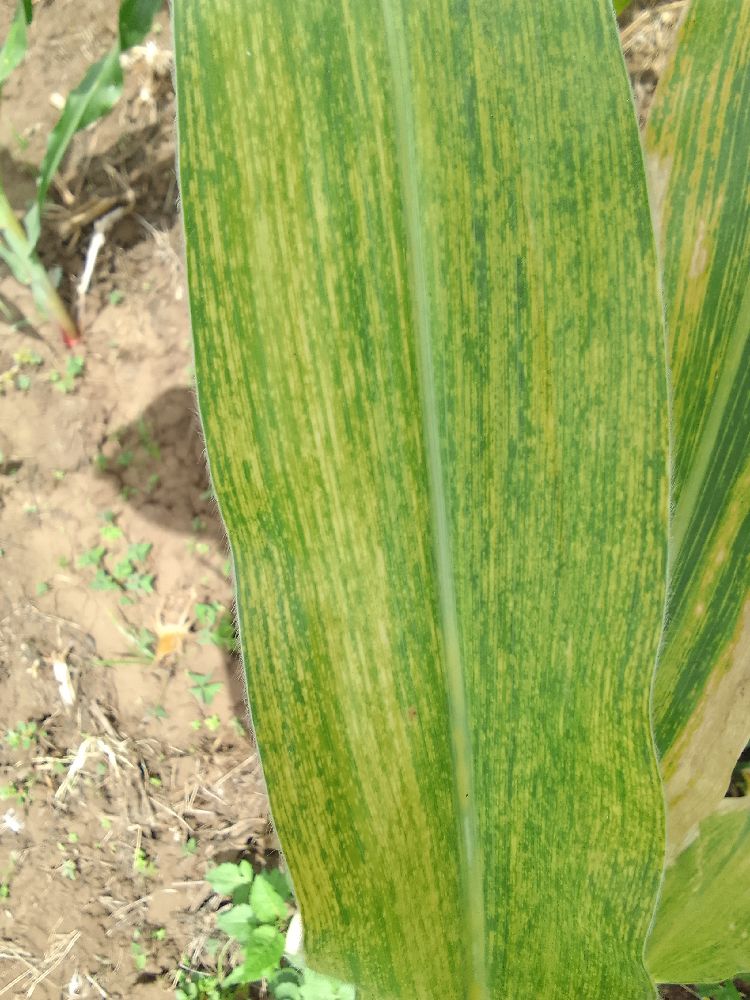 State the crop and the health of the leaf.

maize, maize lethal necrosis
